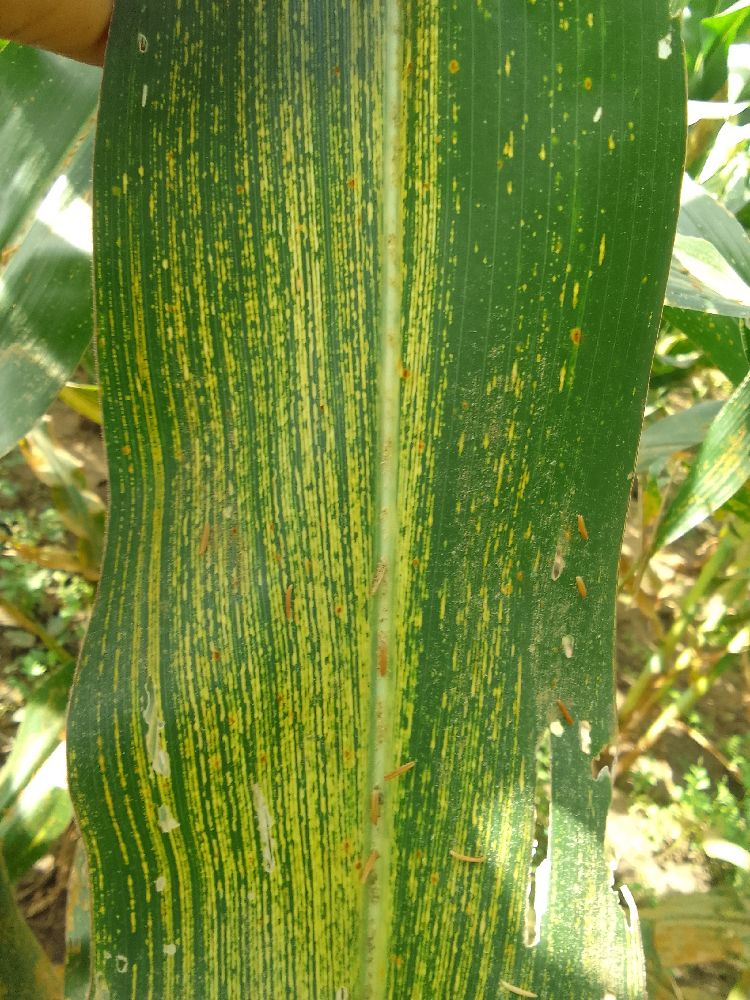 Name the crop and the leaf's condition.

maize, maize streak virus
